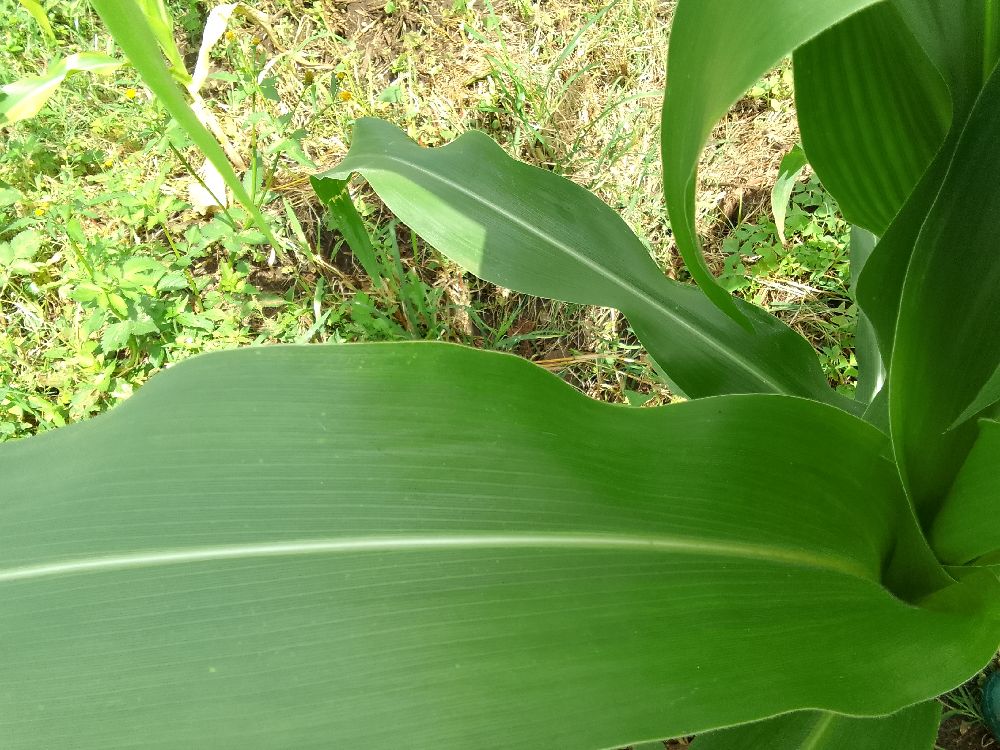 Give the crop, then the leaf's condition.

maize, healthy
